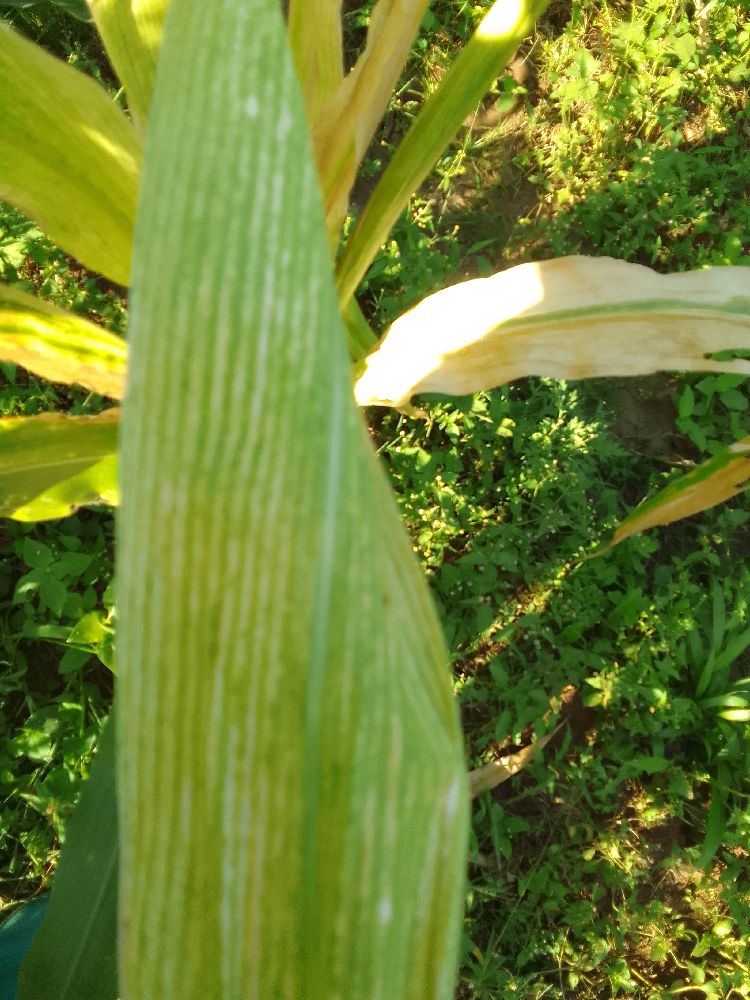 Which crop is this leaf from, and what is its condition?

maize, maize lethal necrosis
